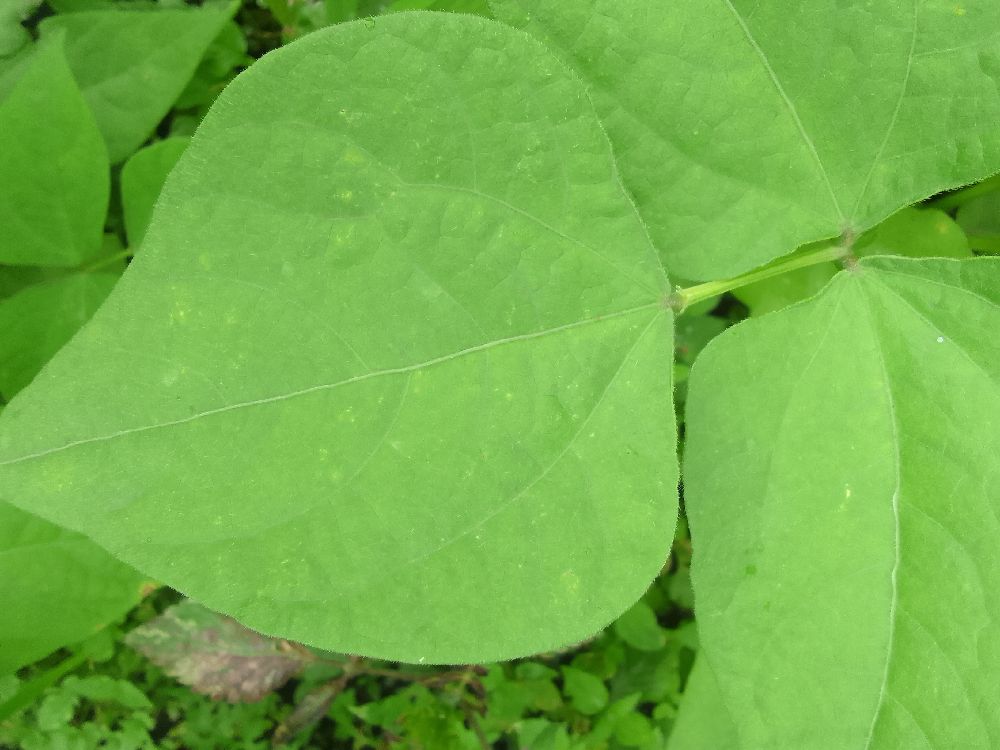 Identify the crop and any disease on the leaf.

common bean, healthy
